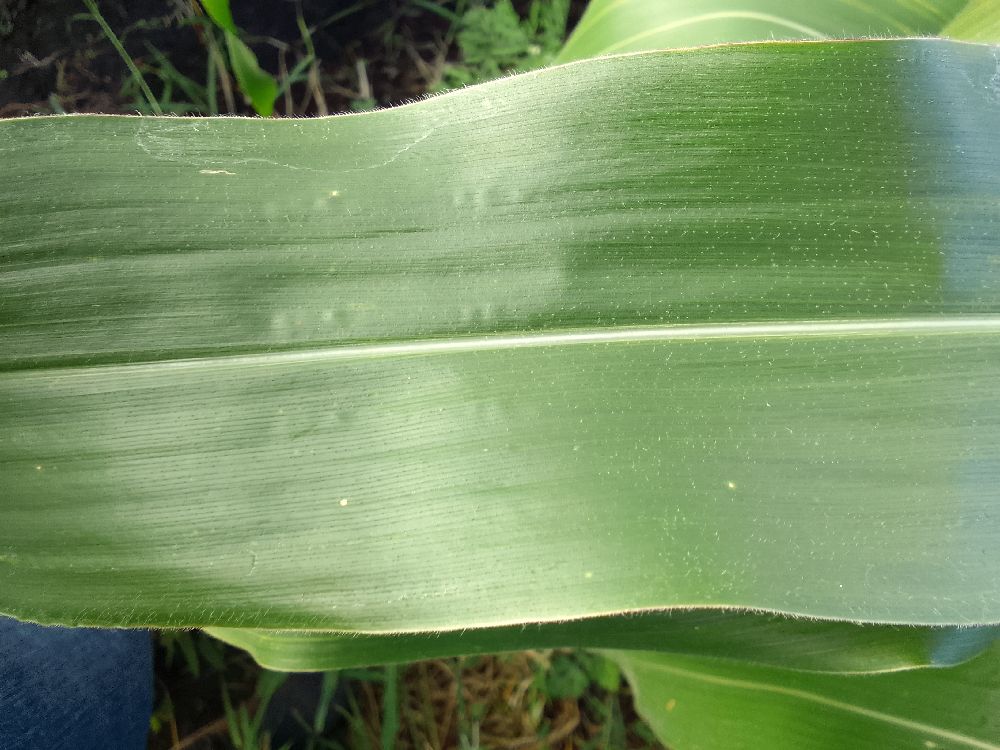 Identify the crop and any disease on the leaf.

maize, healthy
